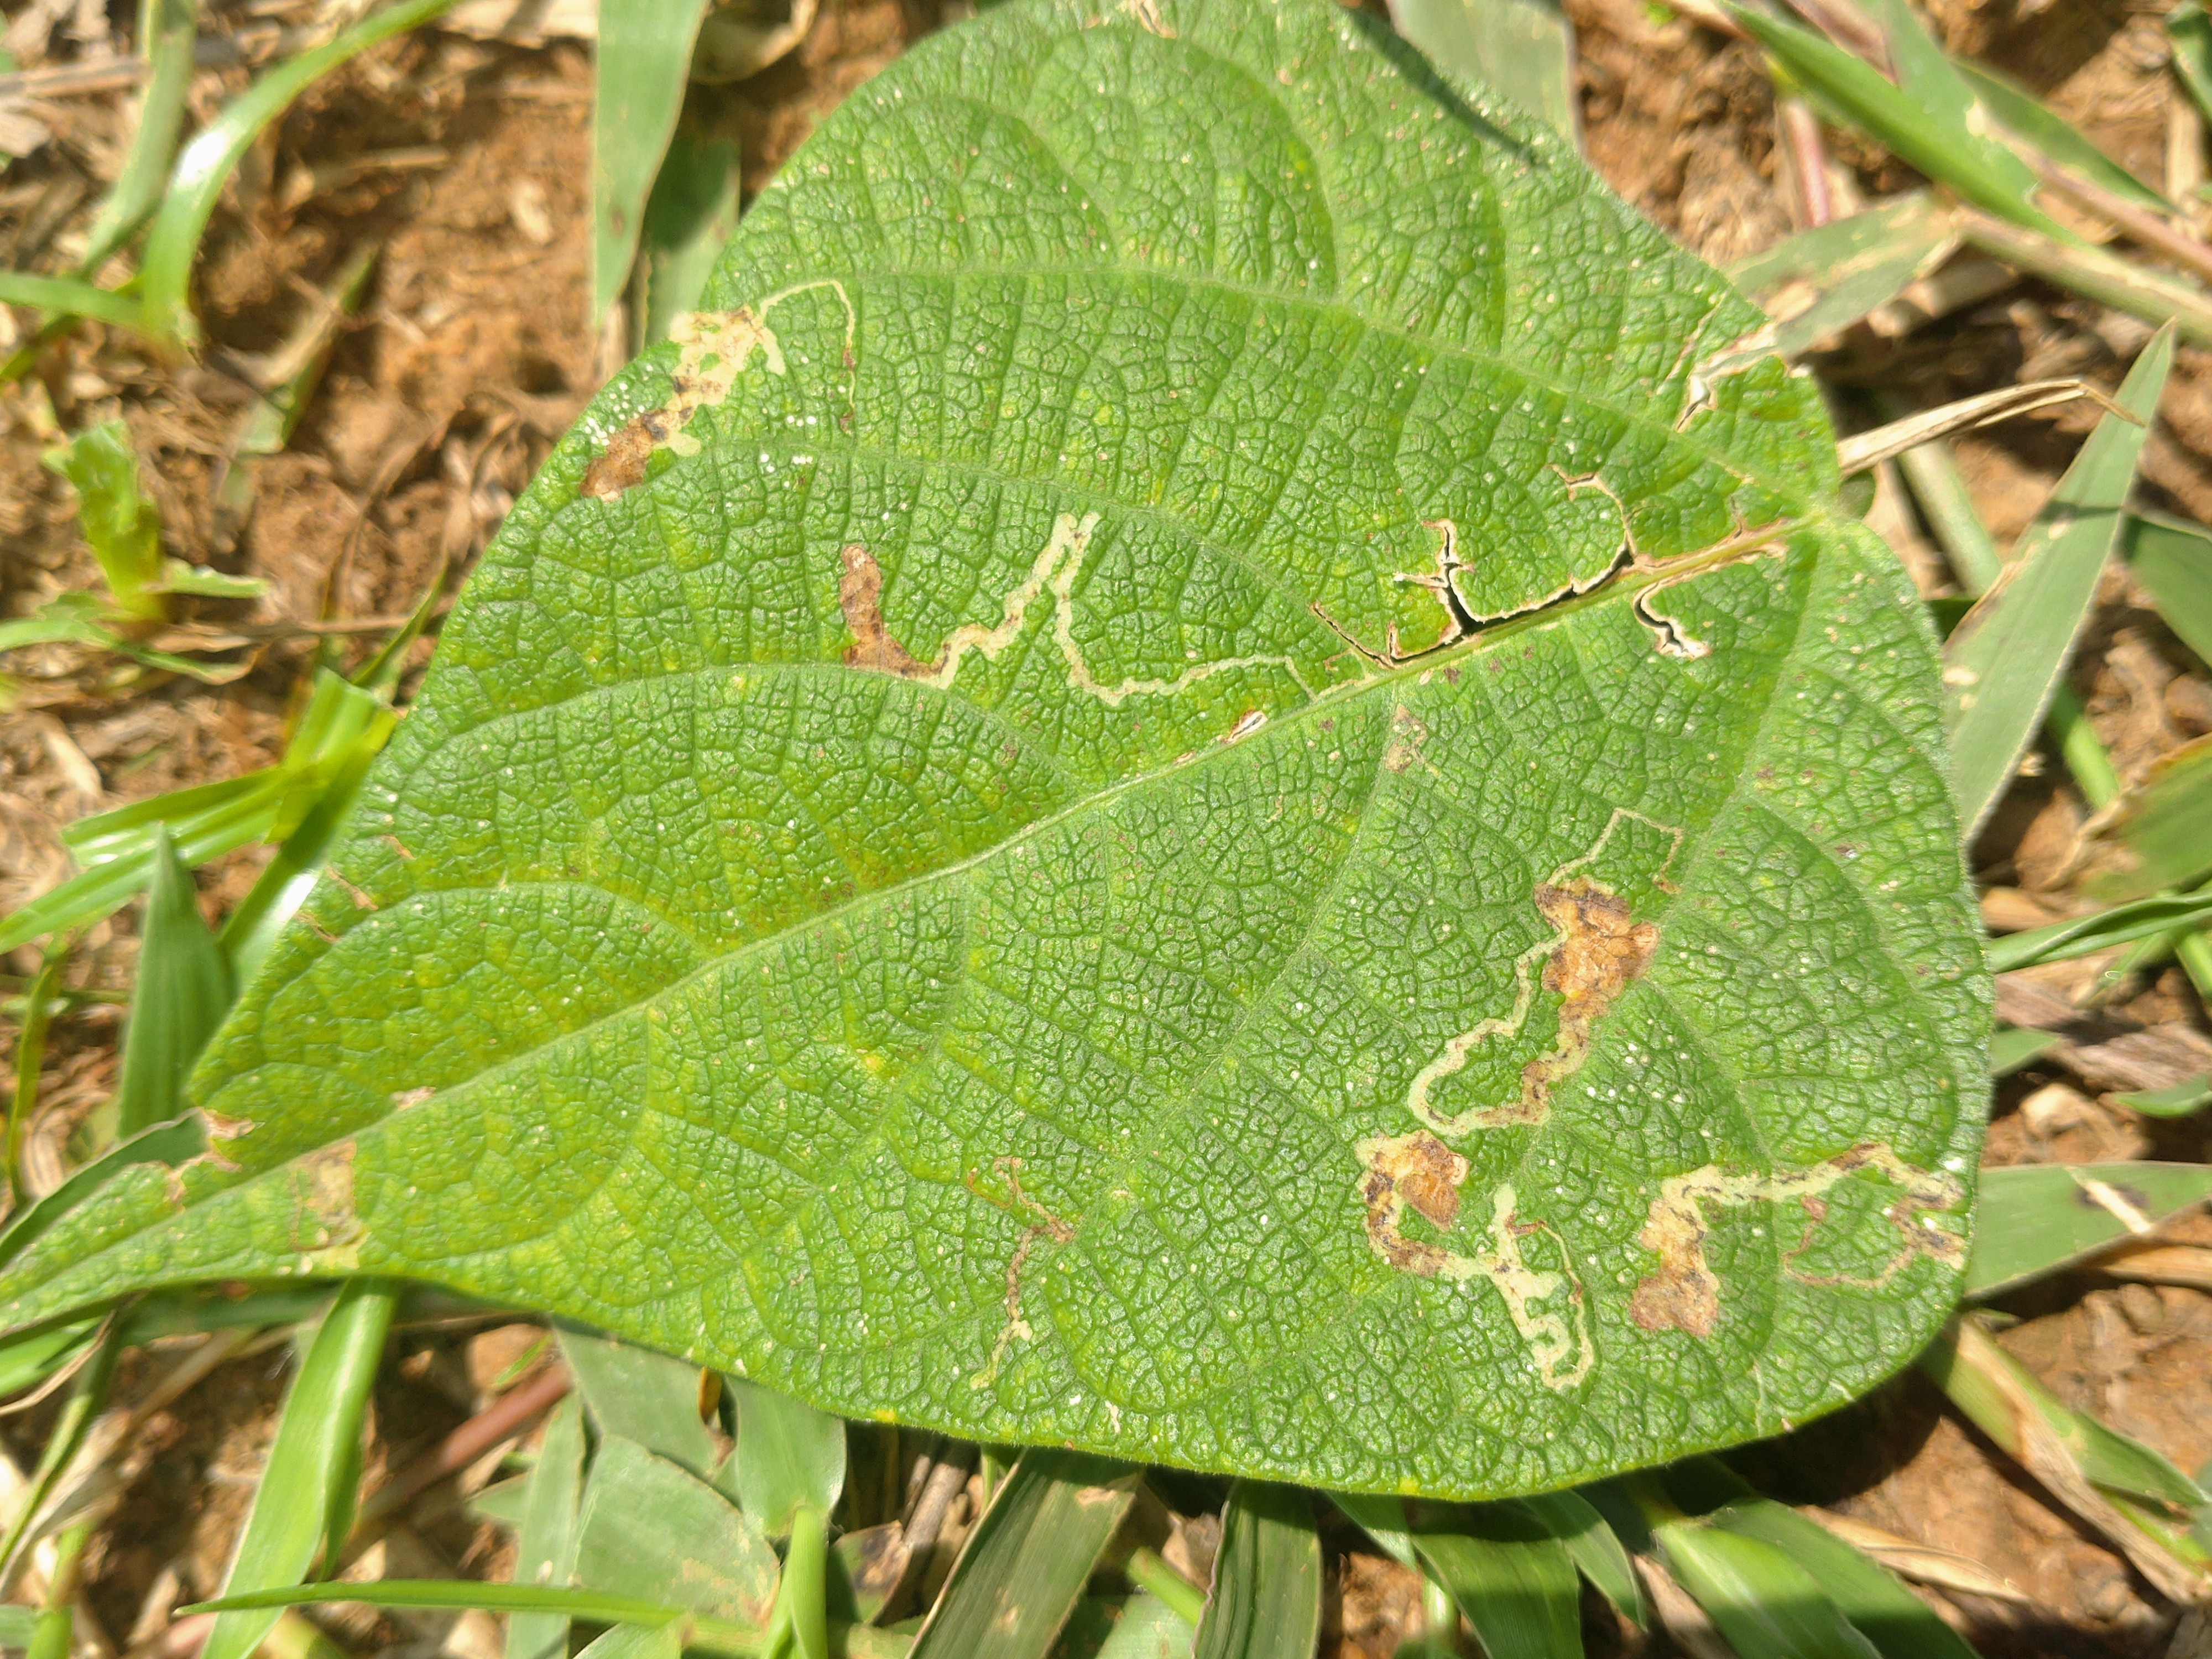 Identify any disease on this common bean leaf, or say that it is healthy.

anthracnose
